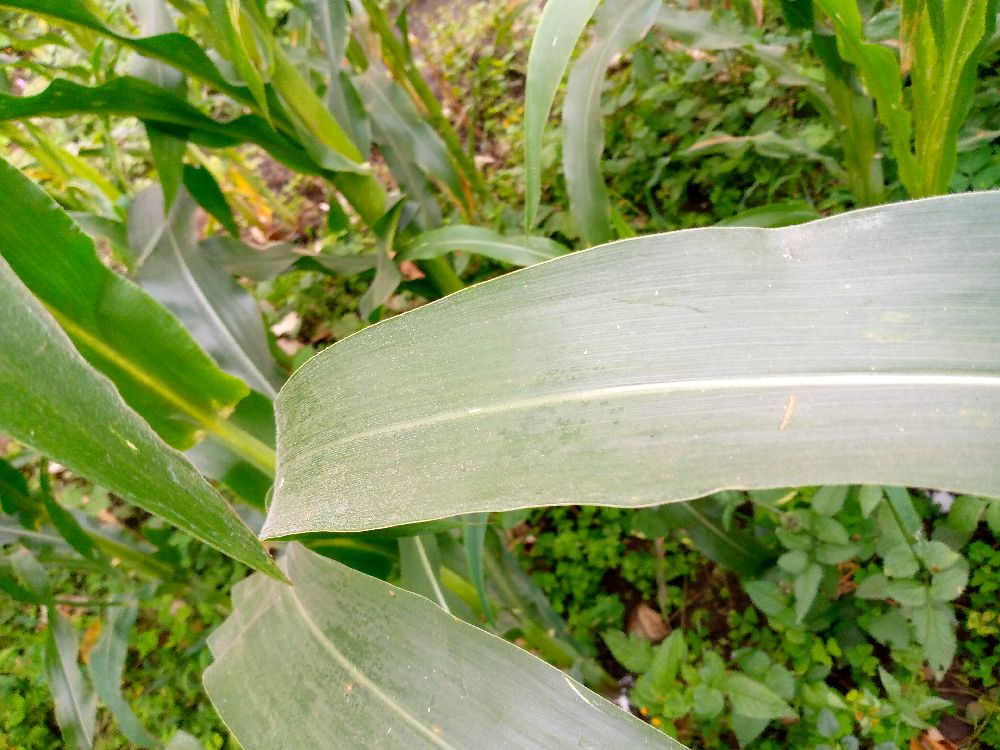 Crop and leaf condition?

maize, healthy
